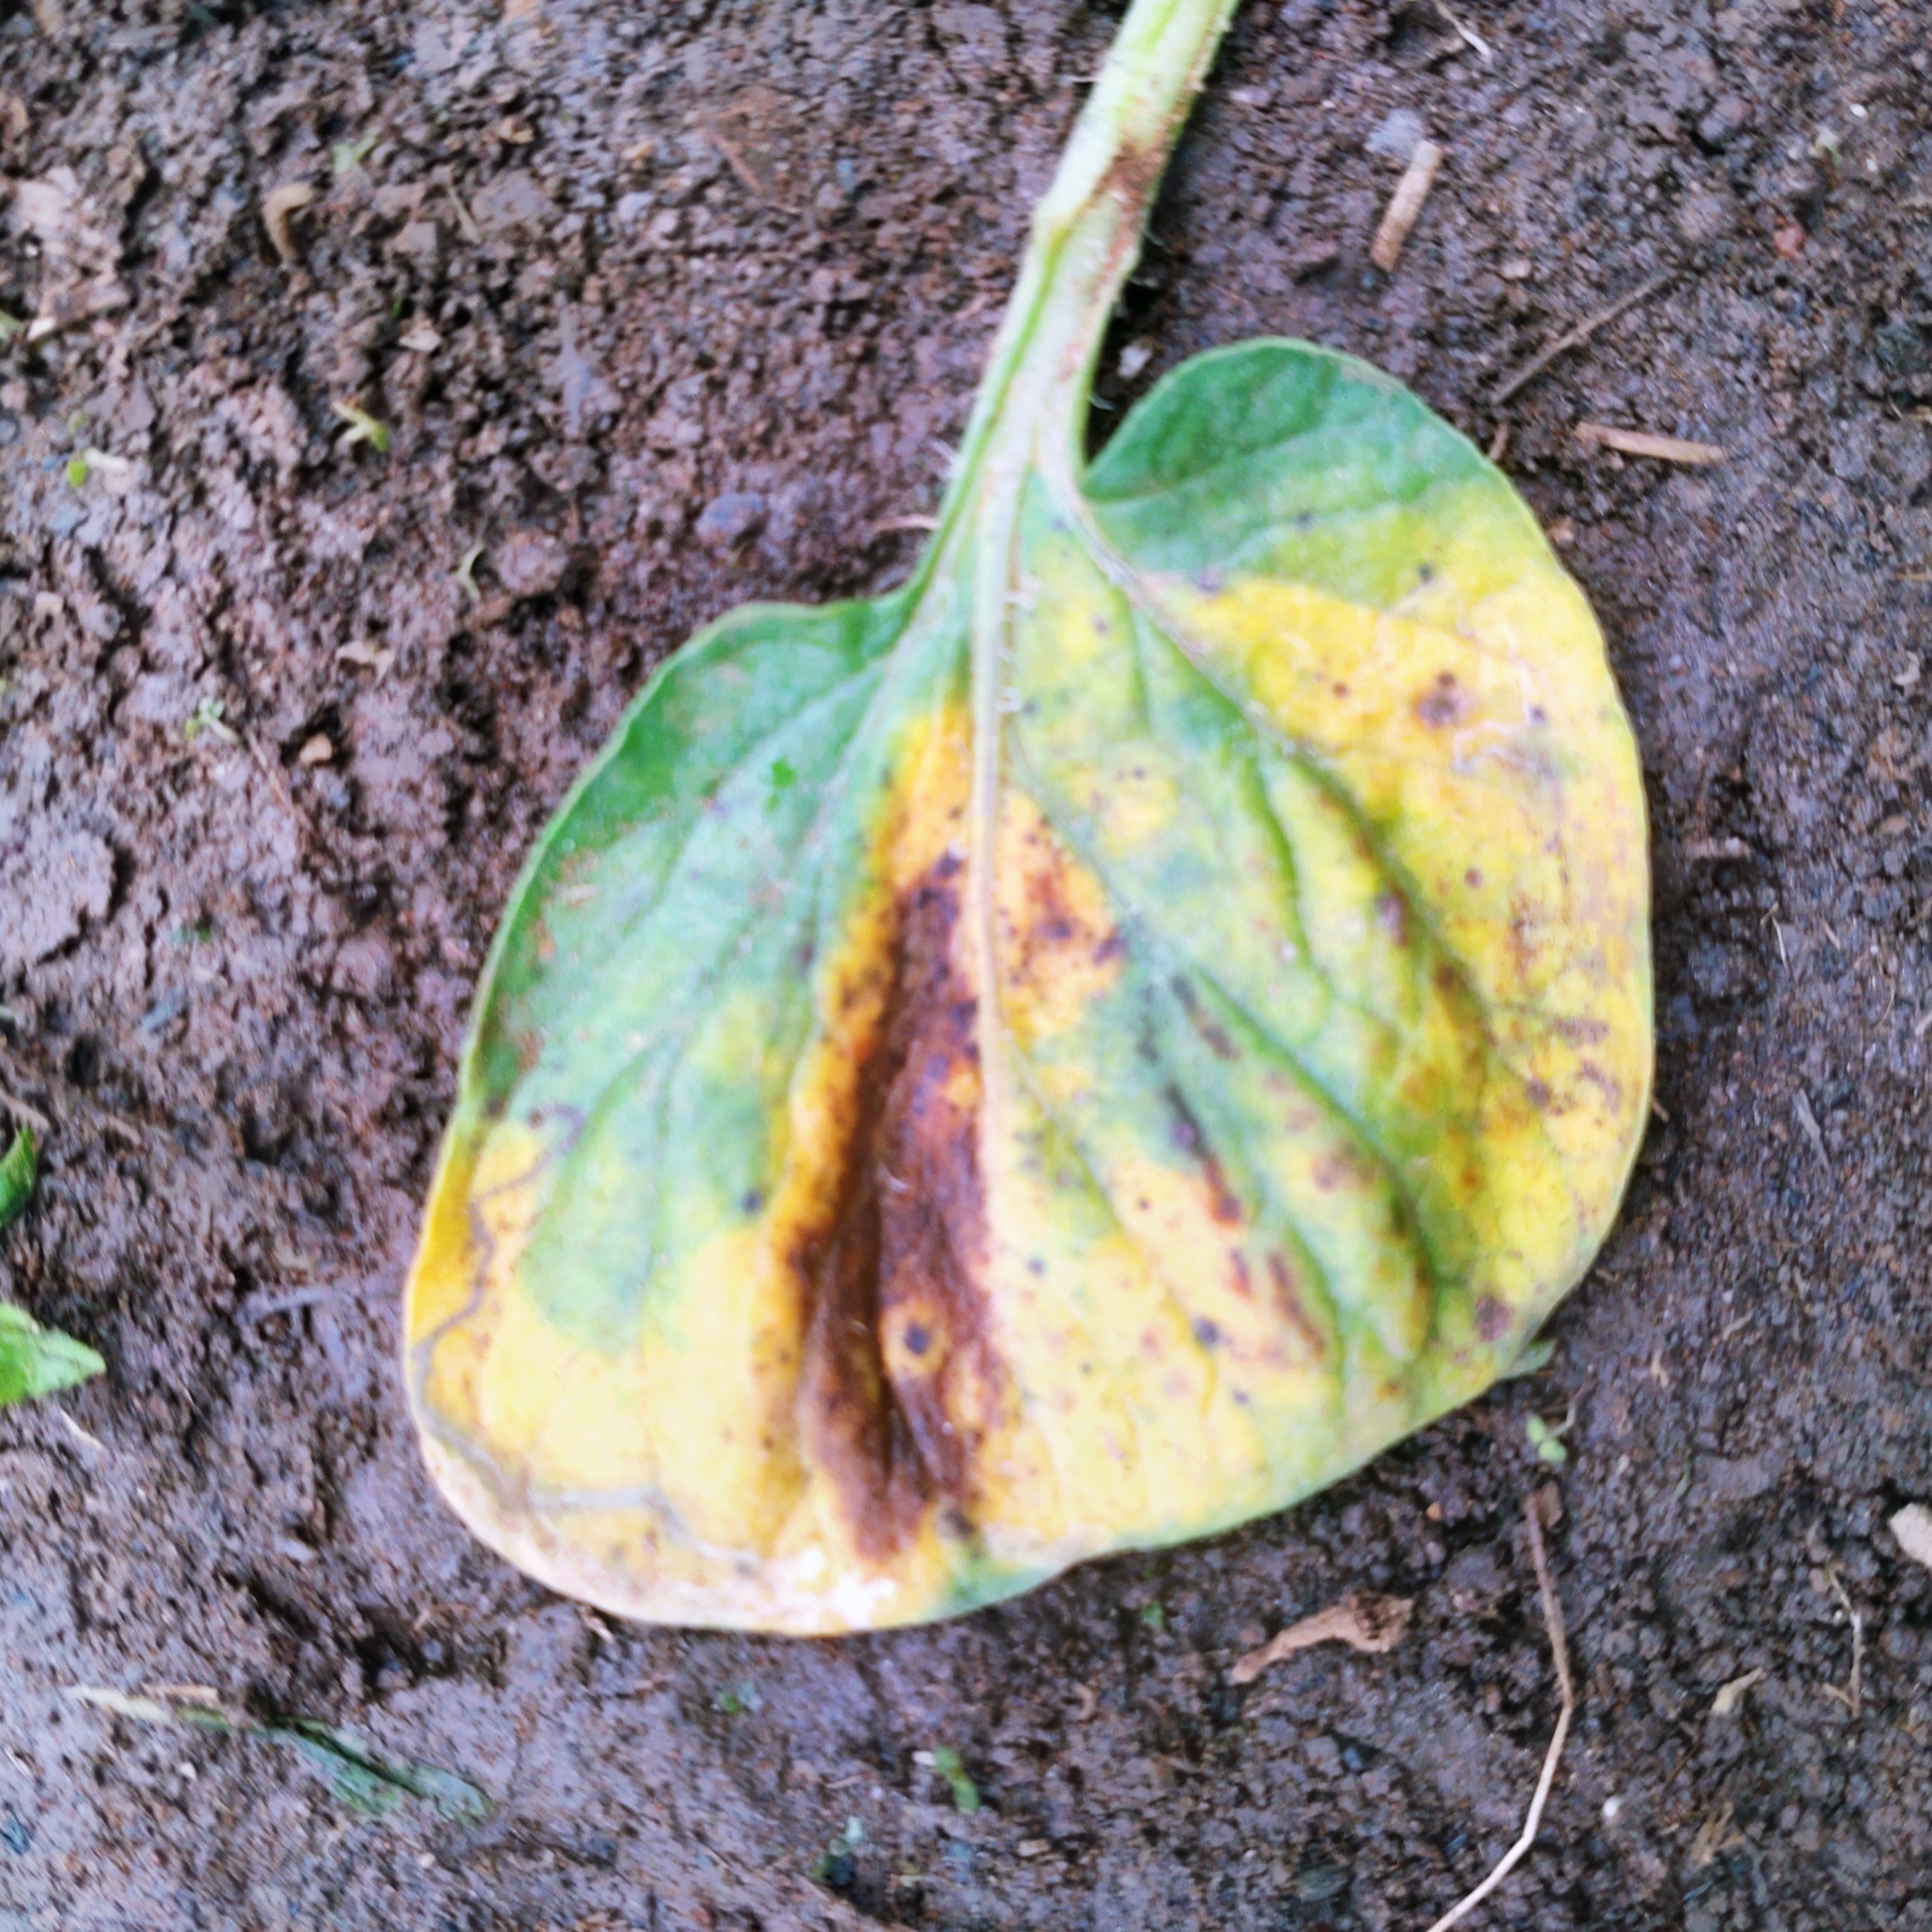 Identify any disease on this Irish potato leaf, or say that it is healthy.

late blight
